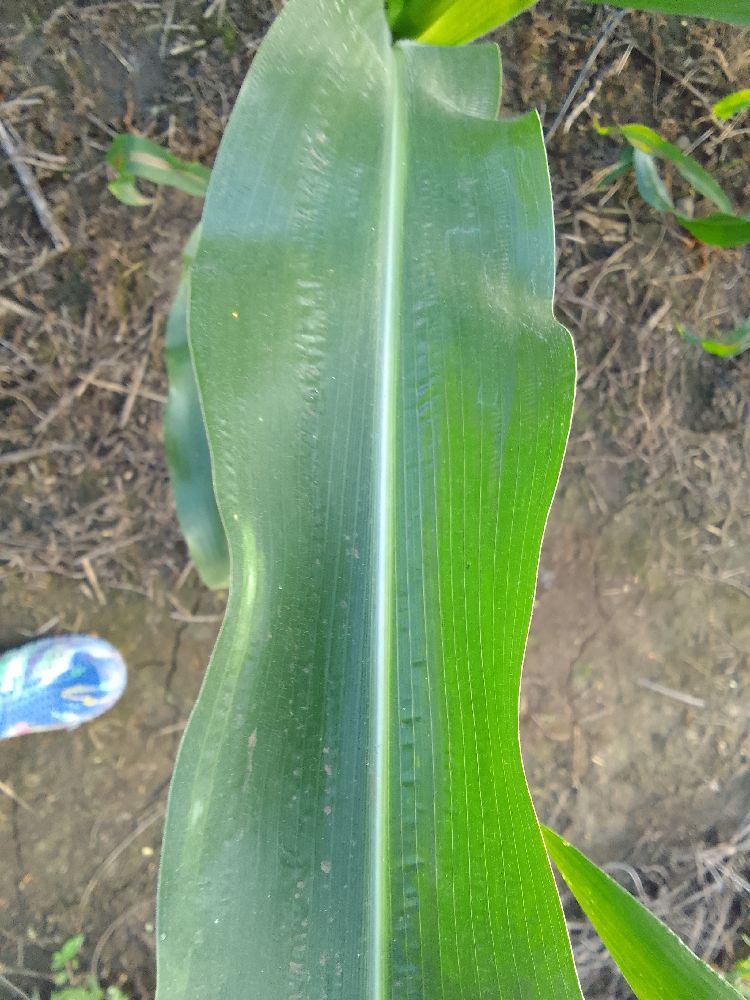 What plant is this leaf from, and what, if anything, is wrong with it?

maize, healthy
